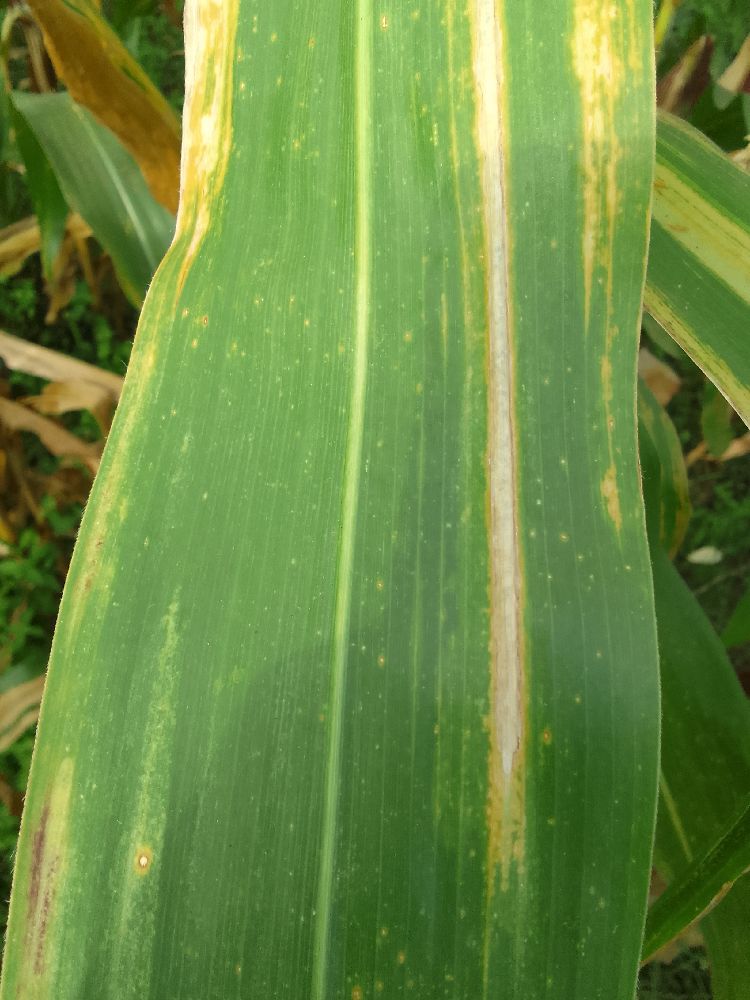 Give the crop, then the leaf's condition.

maize, maize lethal necrosis
